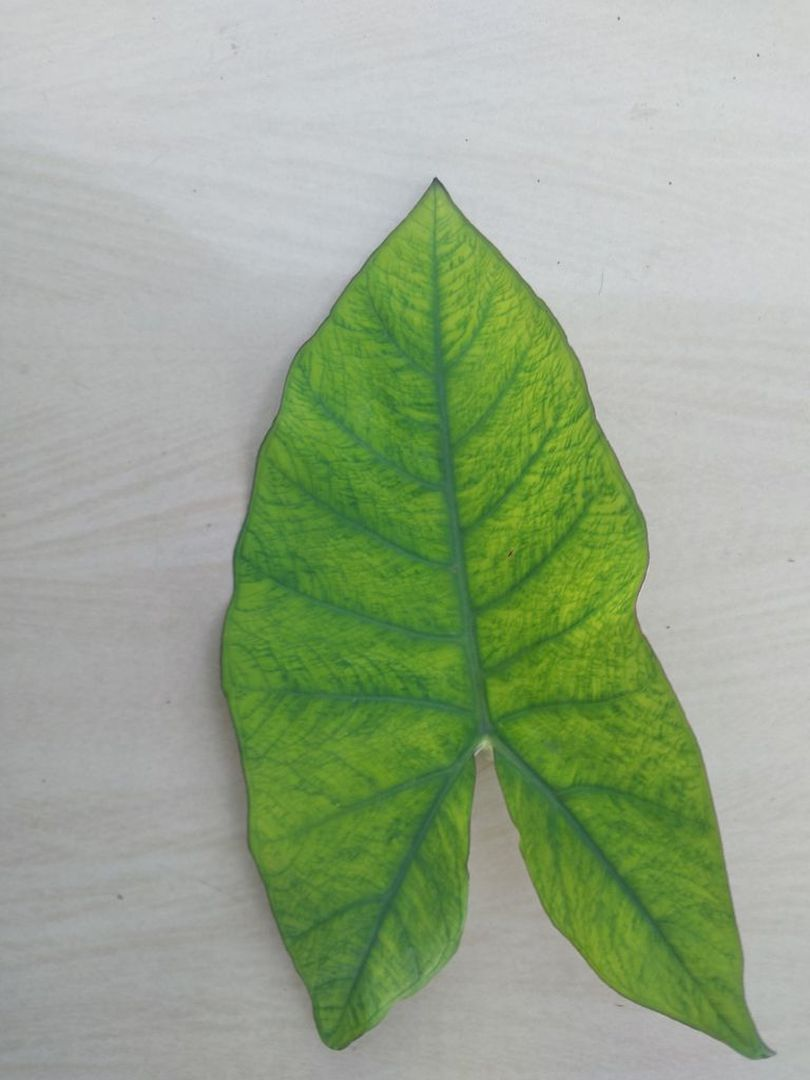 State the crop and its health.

taro, mosaic
